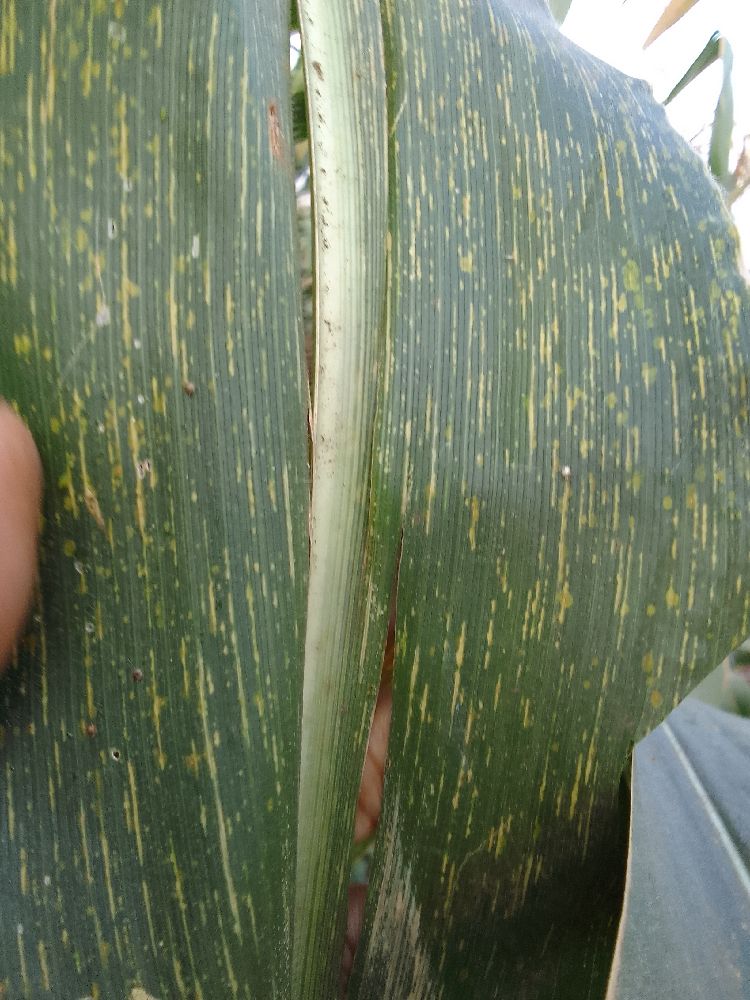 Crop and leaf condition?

maize, maize streak virus
